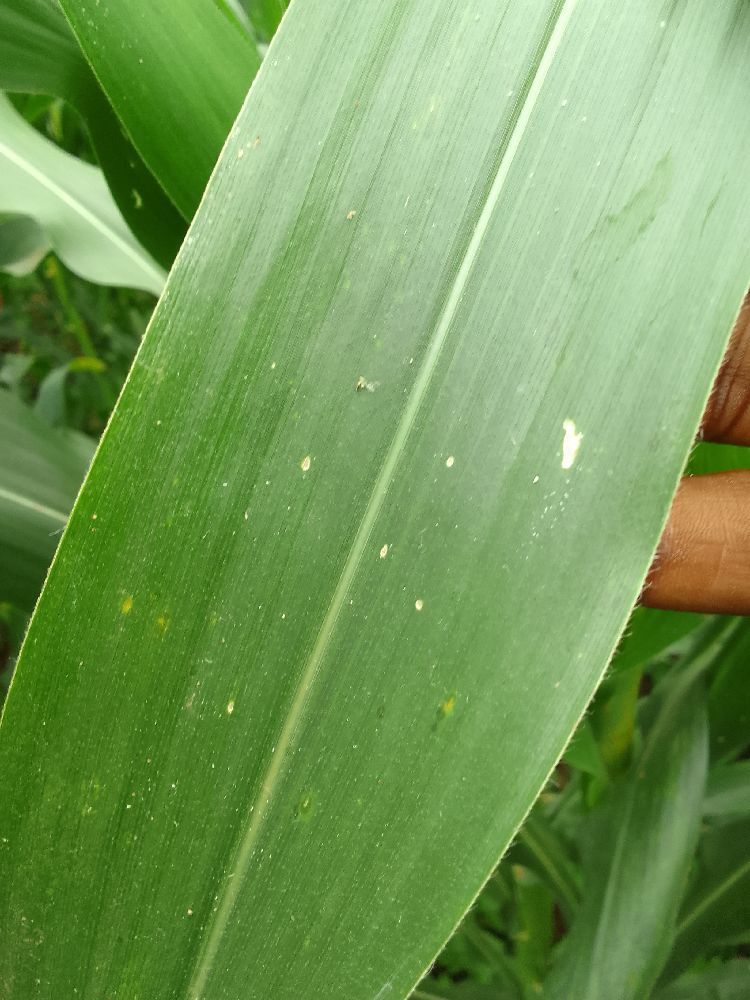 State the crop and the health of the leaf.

maize, healthy
